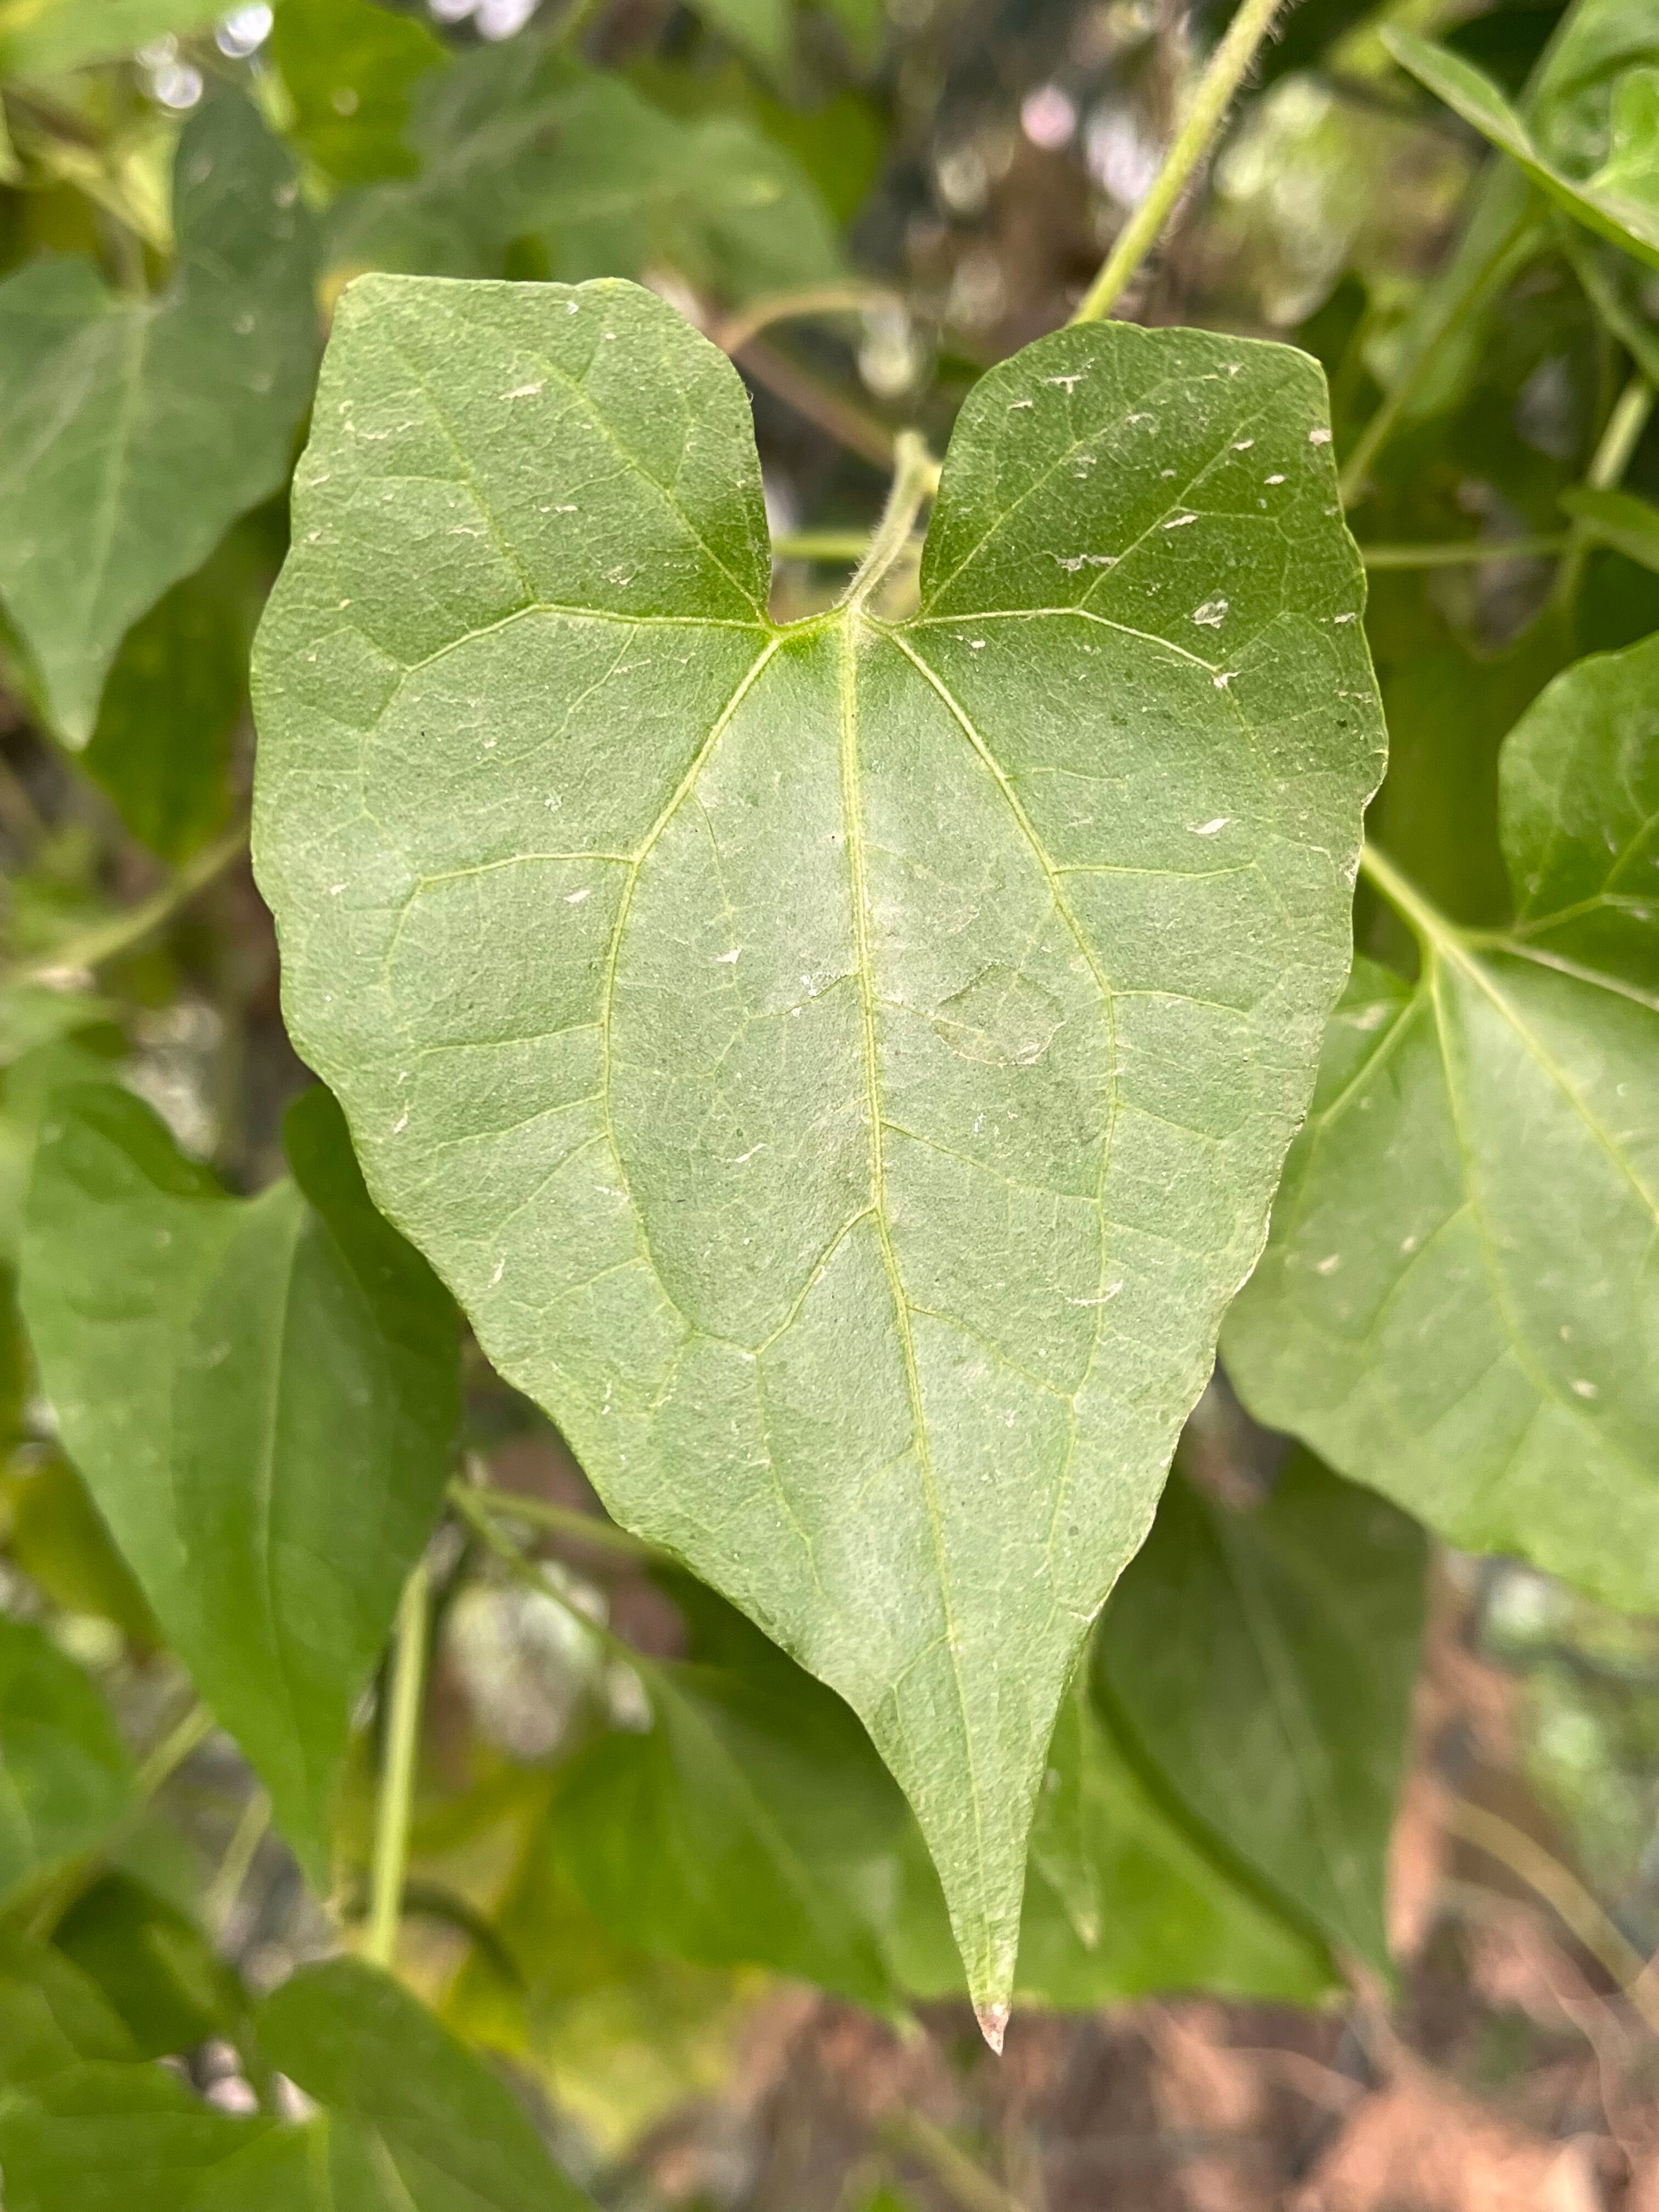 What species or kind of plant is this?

bitter vine
